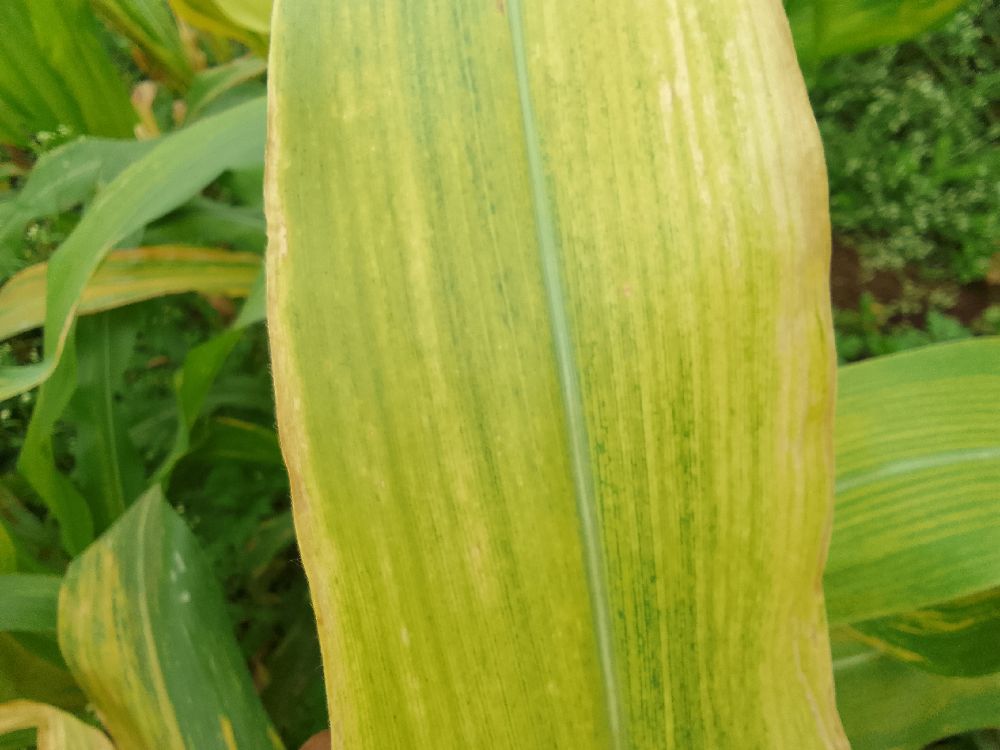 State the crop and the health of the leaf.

maize, maize lethal necrosis
